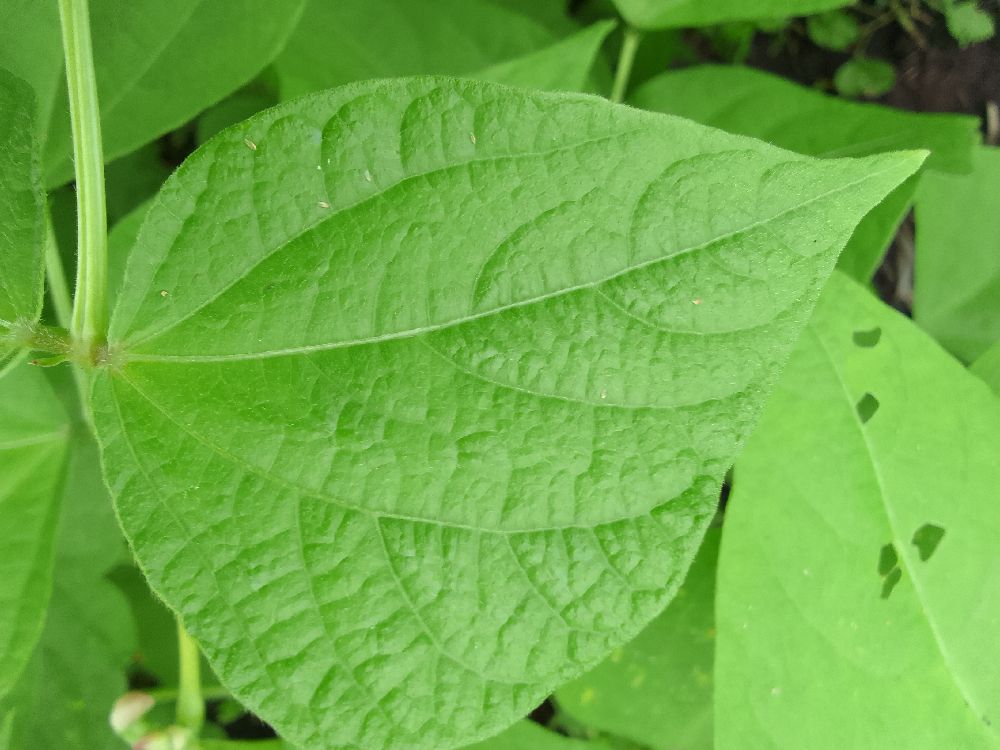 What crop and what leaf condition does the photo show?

common bean, healthy
